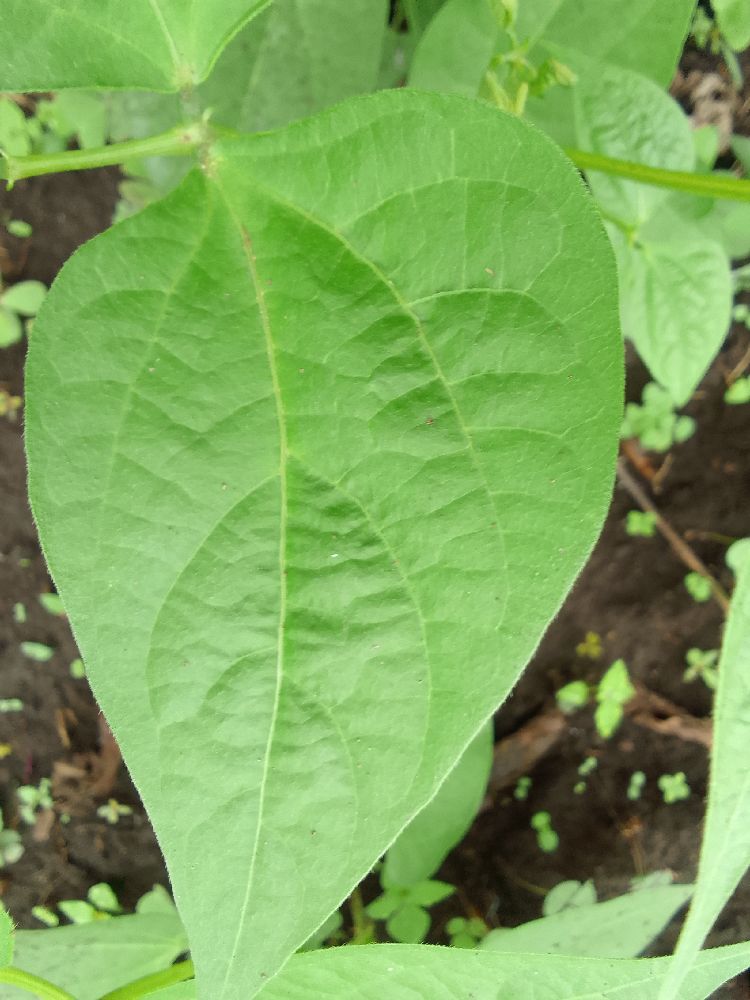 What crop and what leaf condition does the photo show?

common bean, healthy
